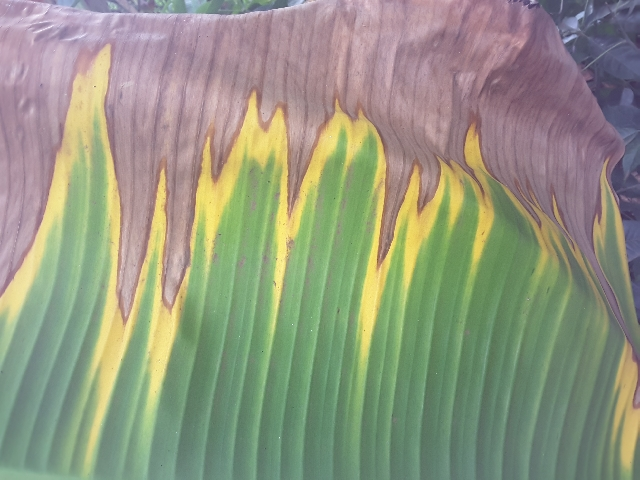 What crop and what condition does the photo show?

banana, fusarium wilt race 1
